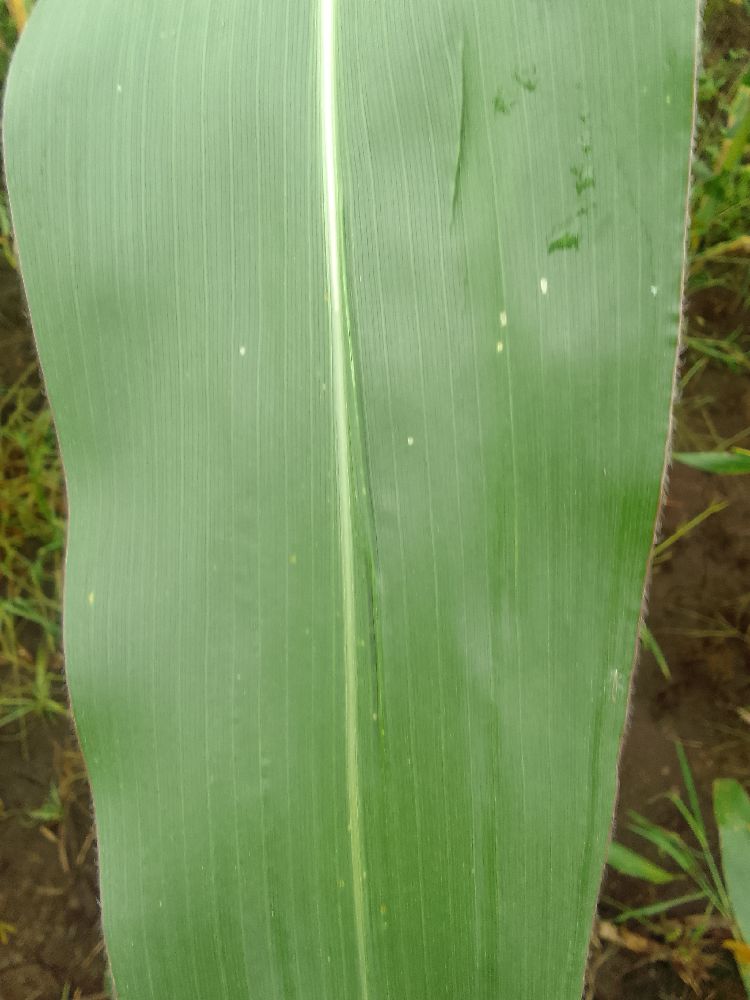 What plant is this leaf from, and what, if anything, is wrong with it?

maize, healthy
